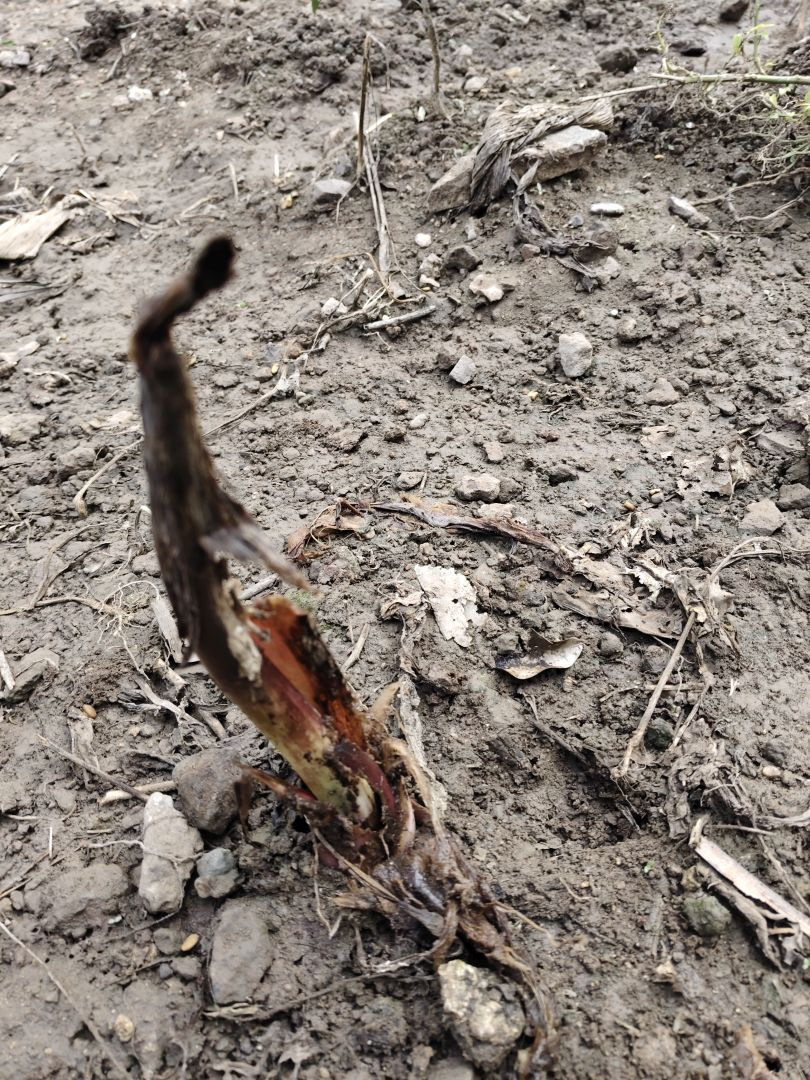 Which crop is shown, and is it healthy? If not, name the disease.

taro, root rot
